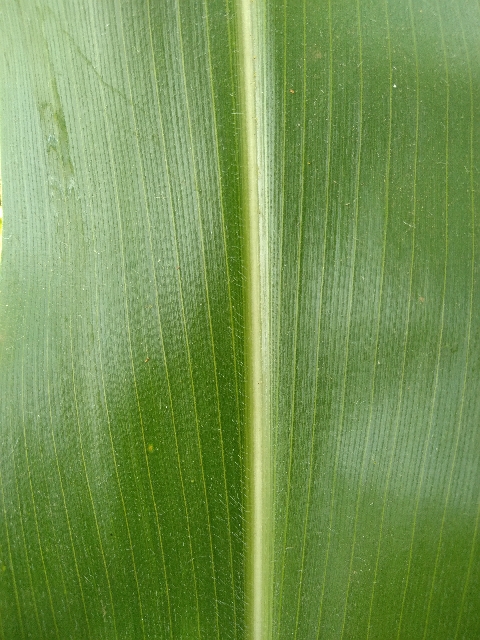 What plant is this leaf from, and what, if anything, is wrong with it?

maize, healthy
